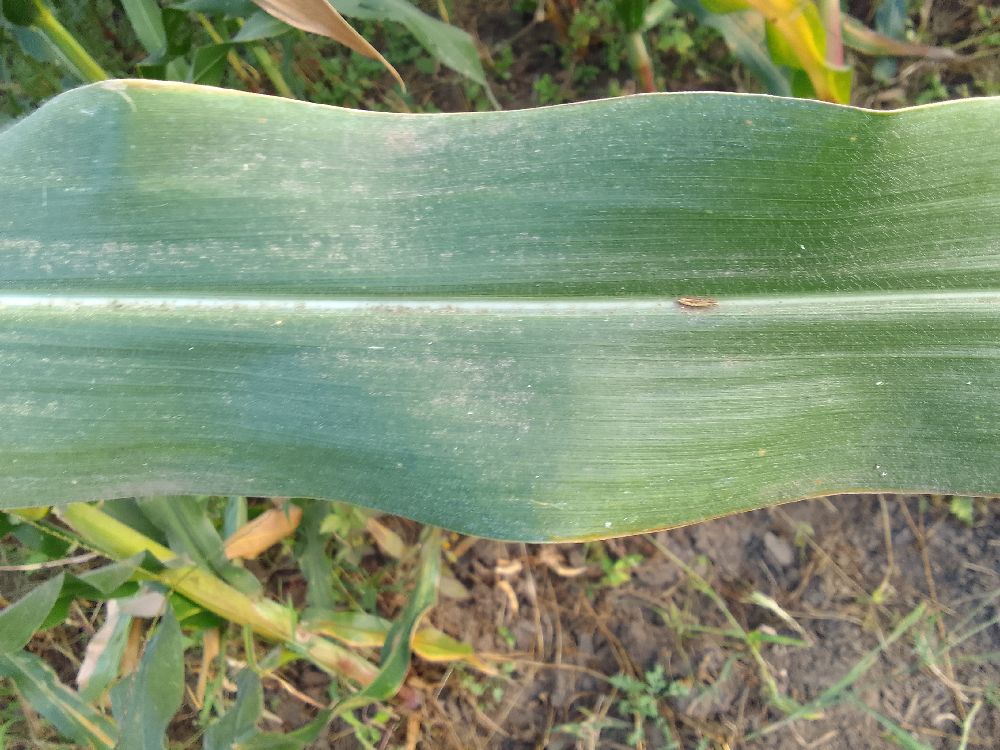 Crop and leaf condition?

maize, healthy
